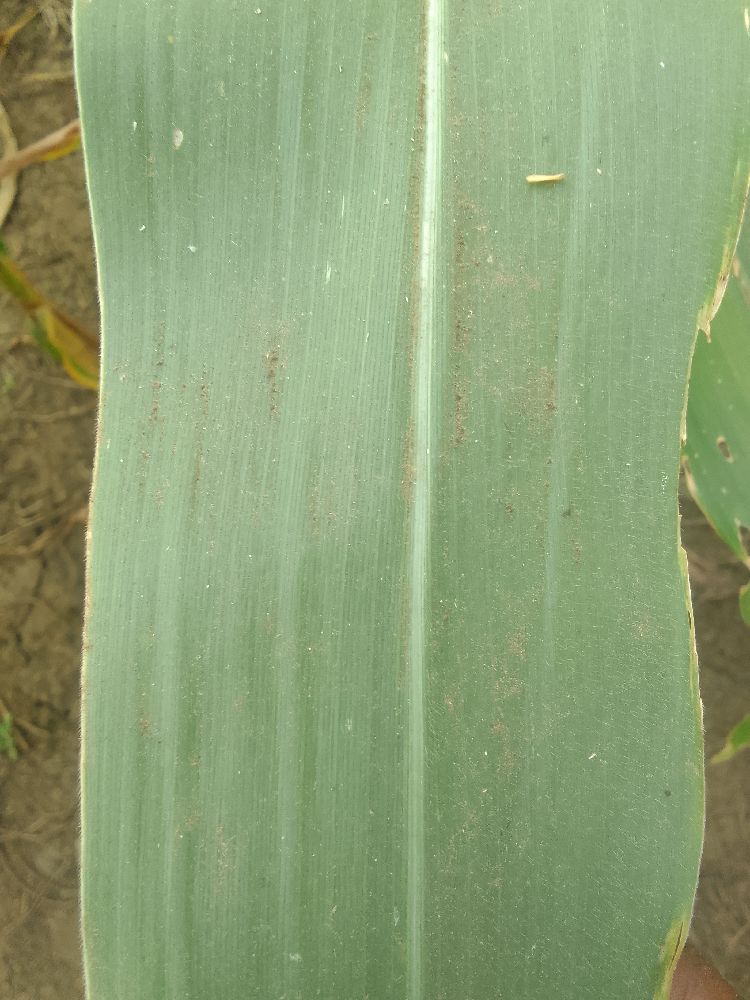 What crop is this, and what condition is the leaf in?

maize, healthy
